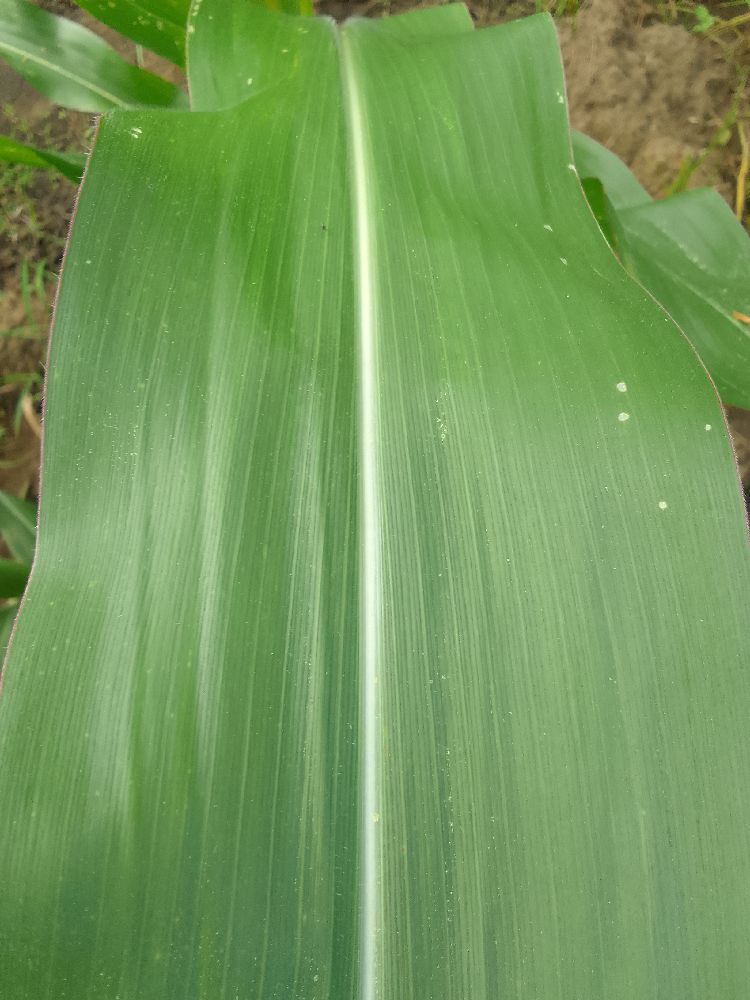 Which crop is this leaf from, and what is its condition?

maize, healthy
